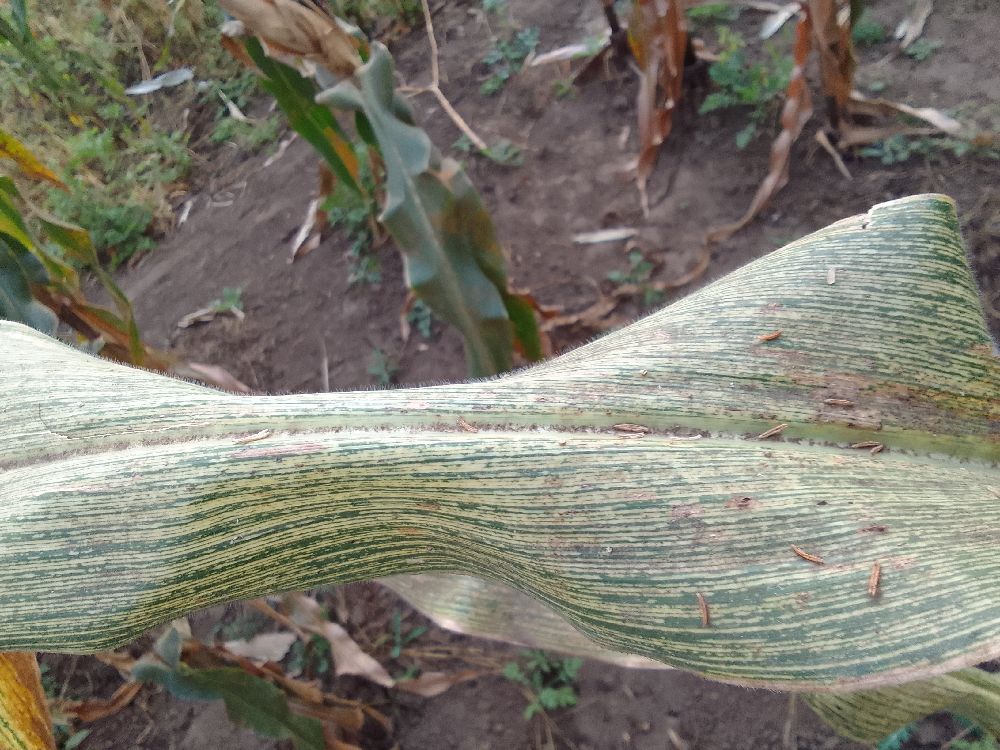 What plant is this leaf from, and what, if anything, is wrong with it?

maize, maize streak virus
